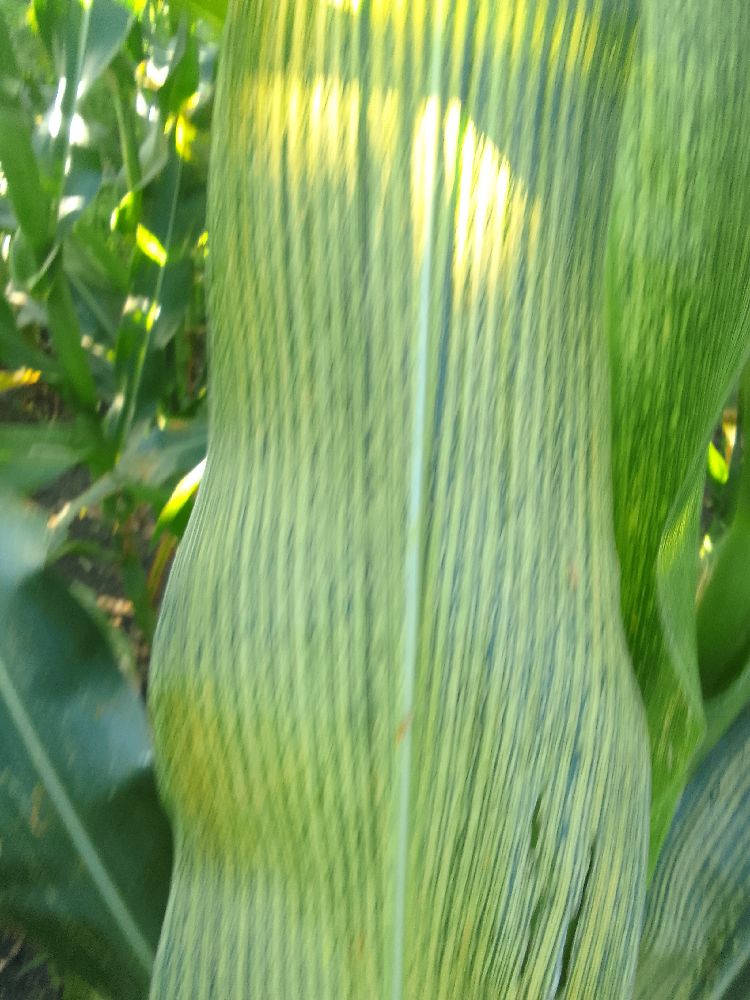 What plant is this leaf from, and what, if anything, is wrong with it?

maize, maize streak virus
